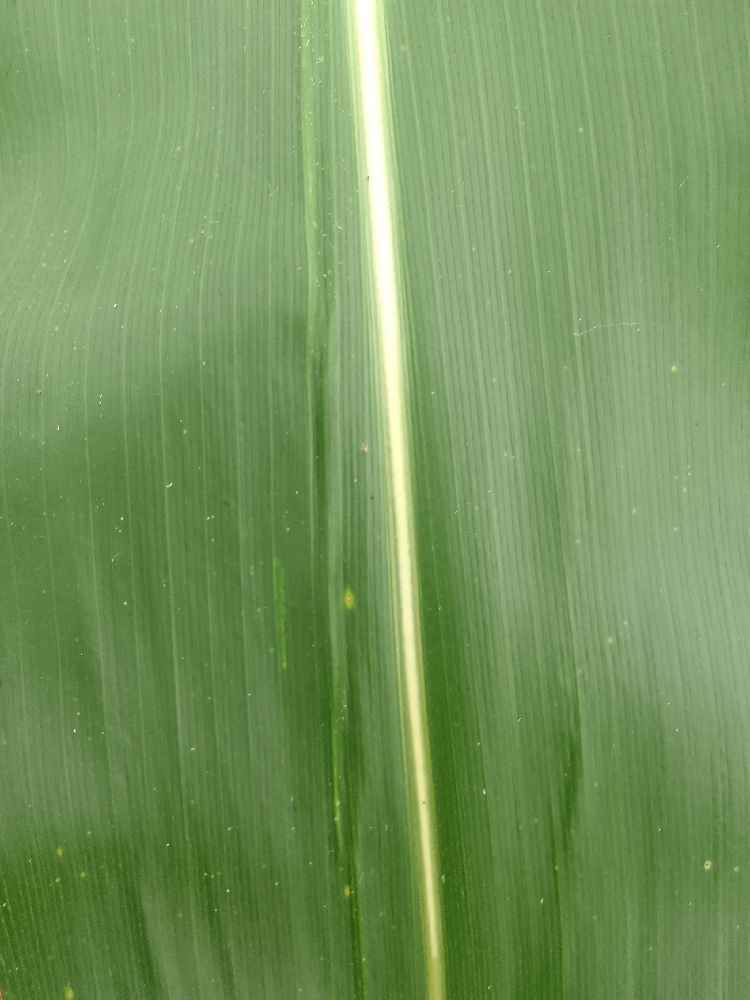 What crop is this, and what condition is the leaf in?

maize, healthy
